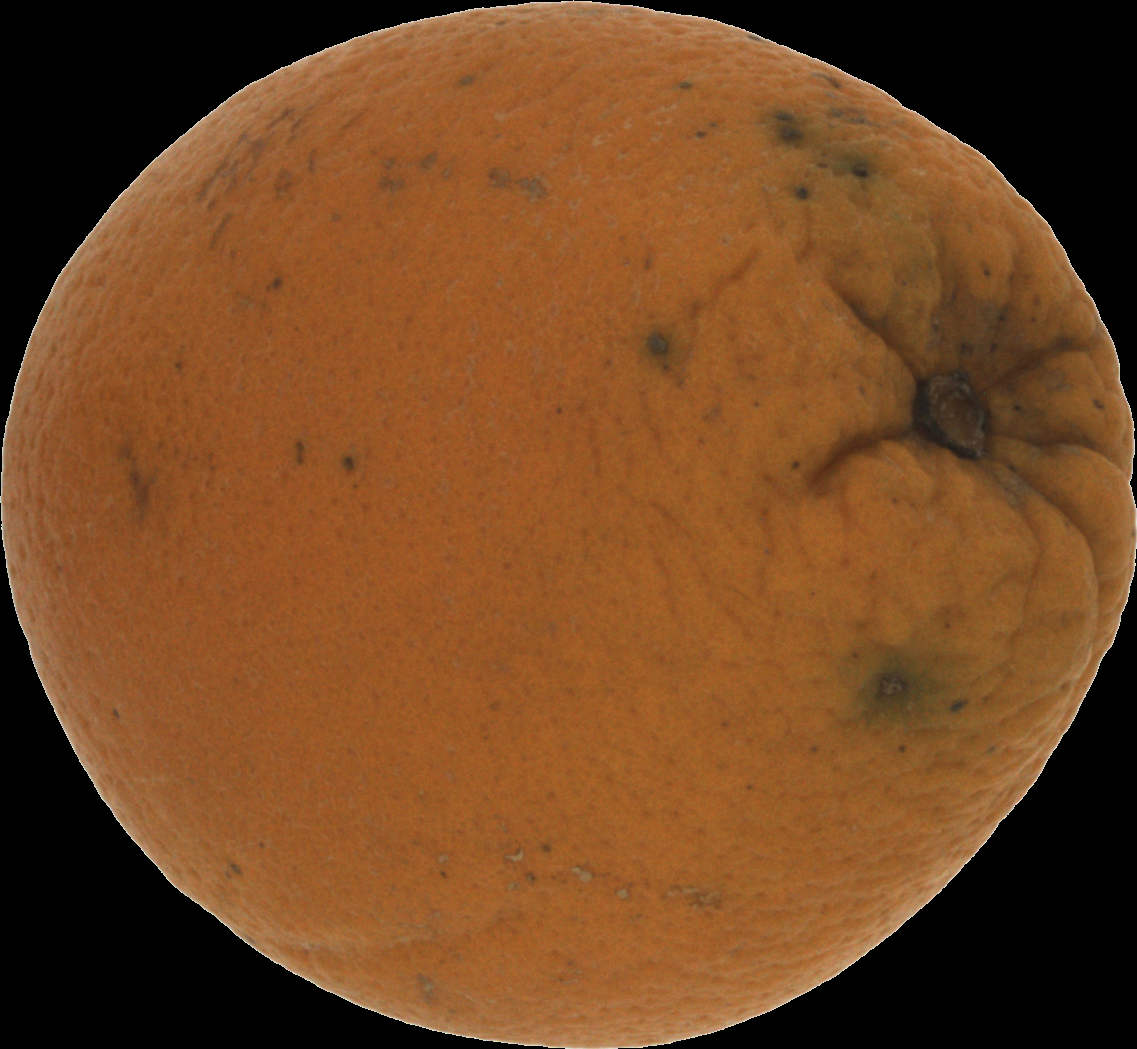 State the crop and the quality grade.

orange, bad
